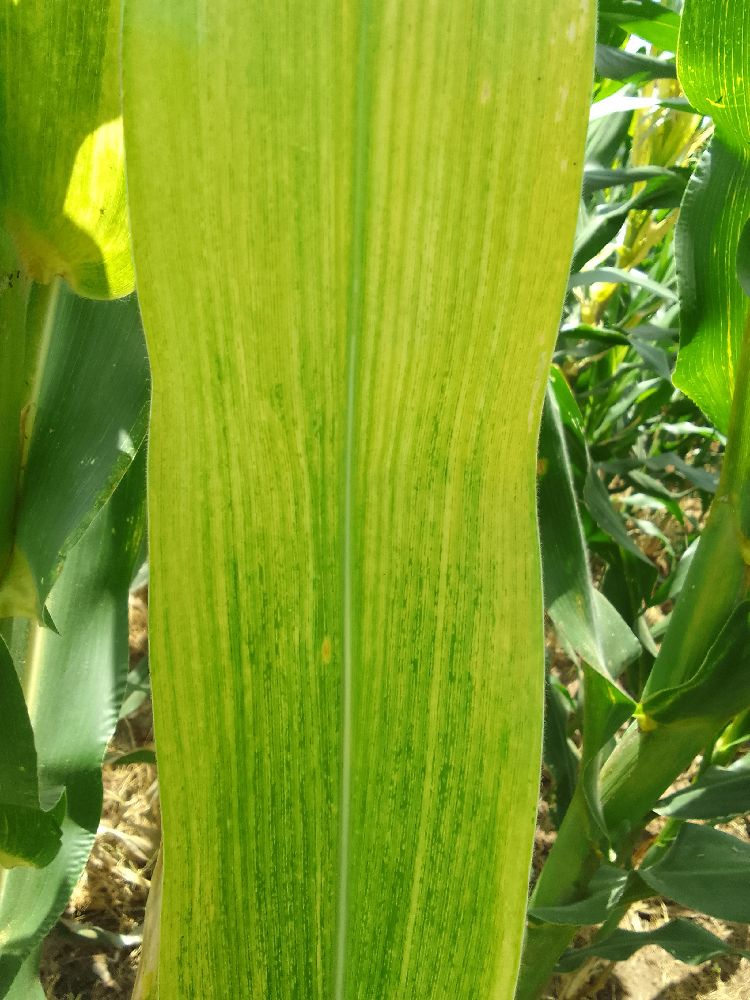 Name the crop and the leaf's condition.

maize, maize lethal necrosis
